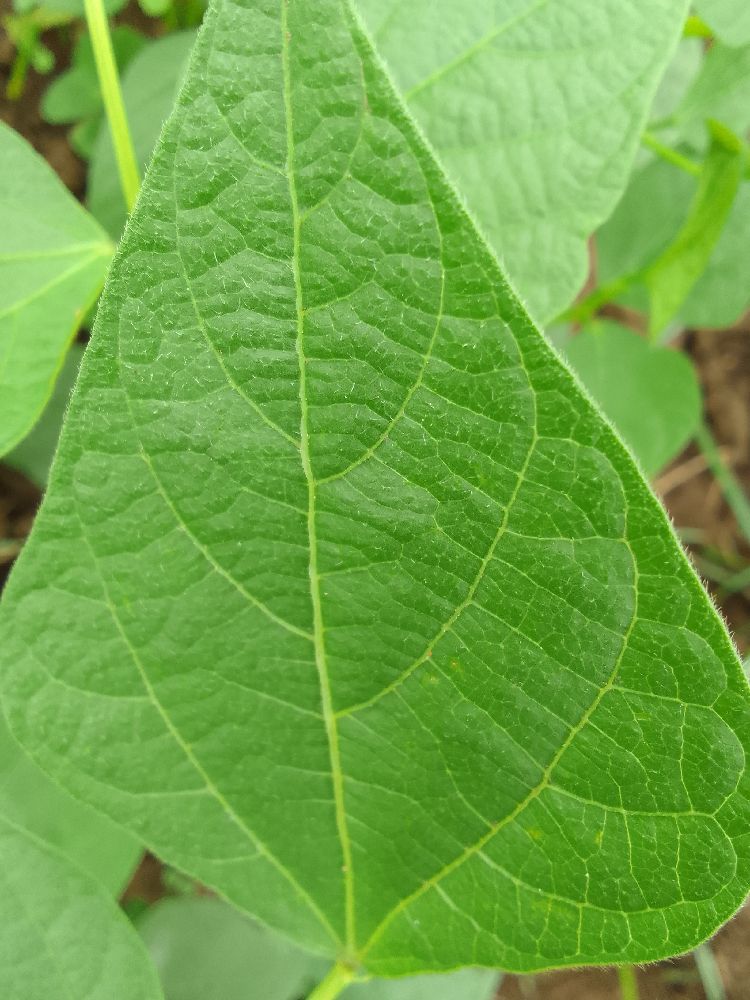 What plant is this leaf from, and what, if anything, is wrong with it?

common bean, healthy
